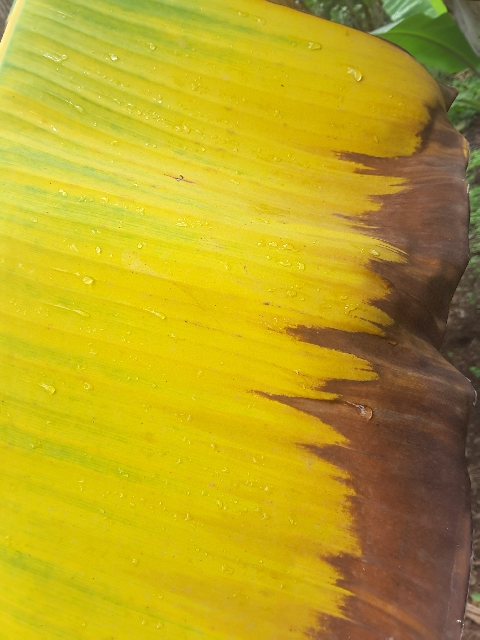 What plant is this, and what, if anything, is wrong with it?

banana, fusarium wilt race 1
